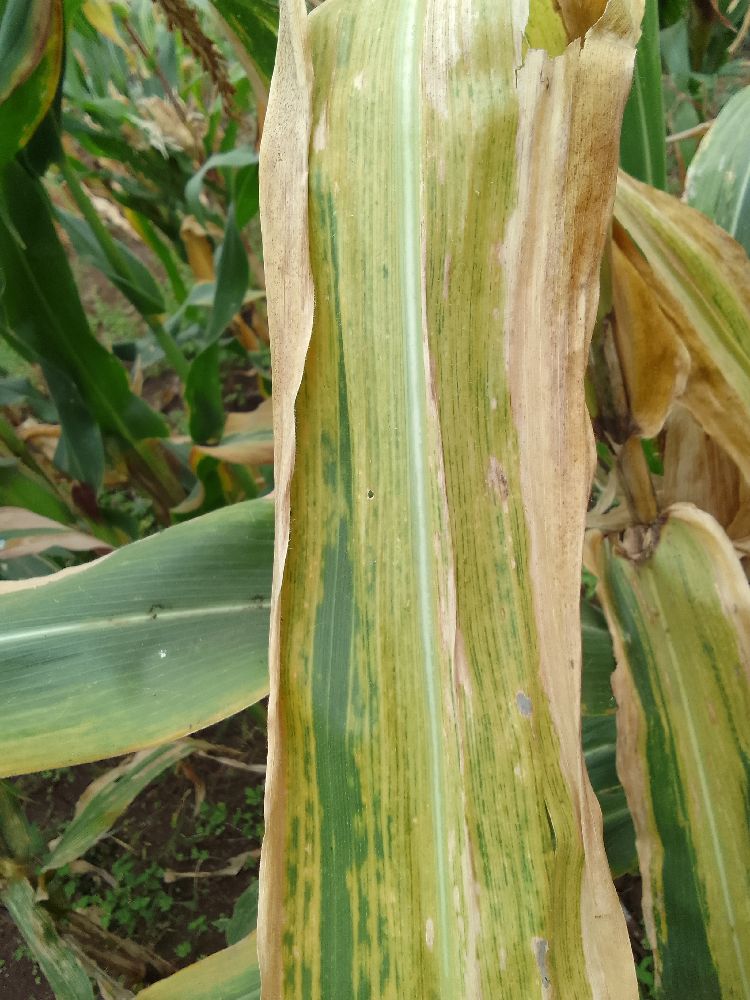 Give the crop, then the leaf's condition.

maize, maize lethal necrosis
